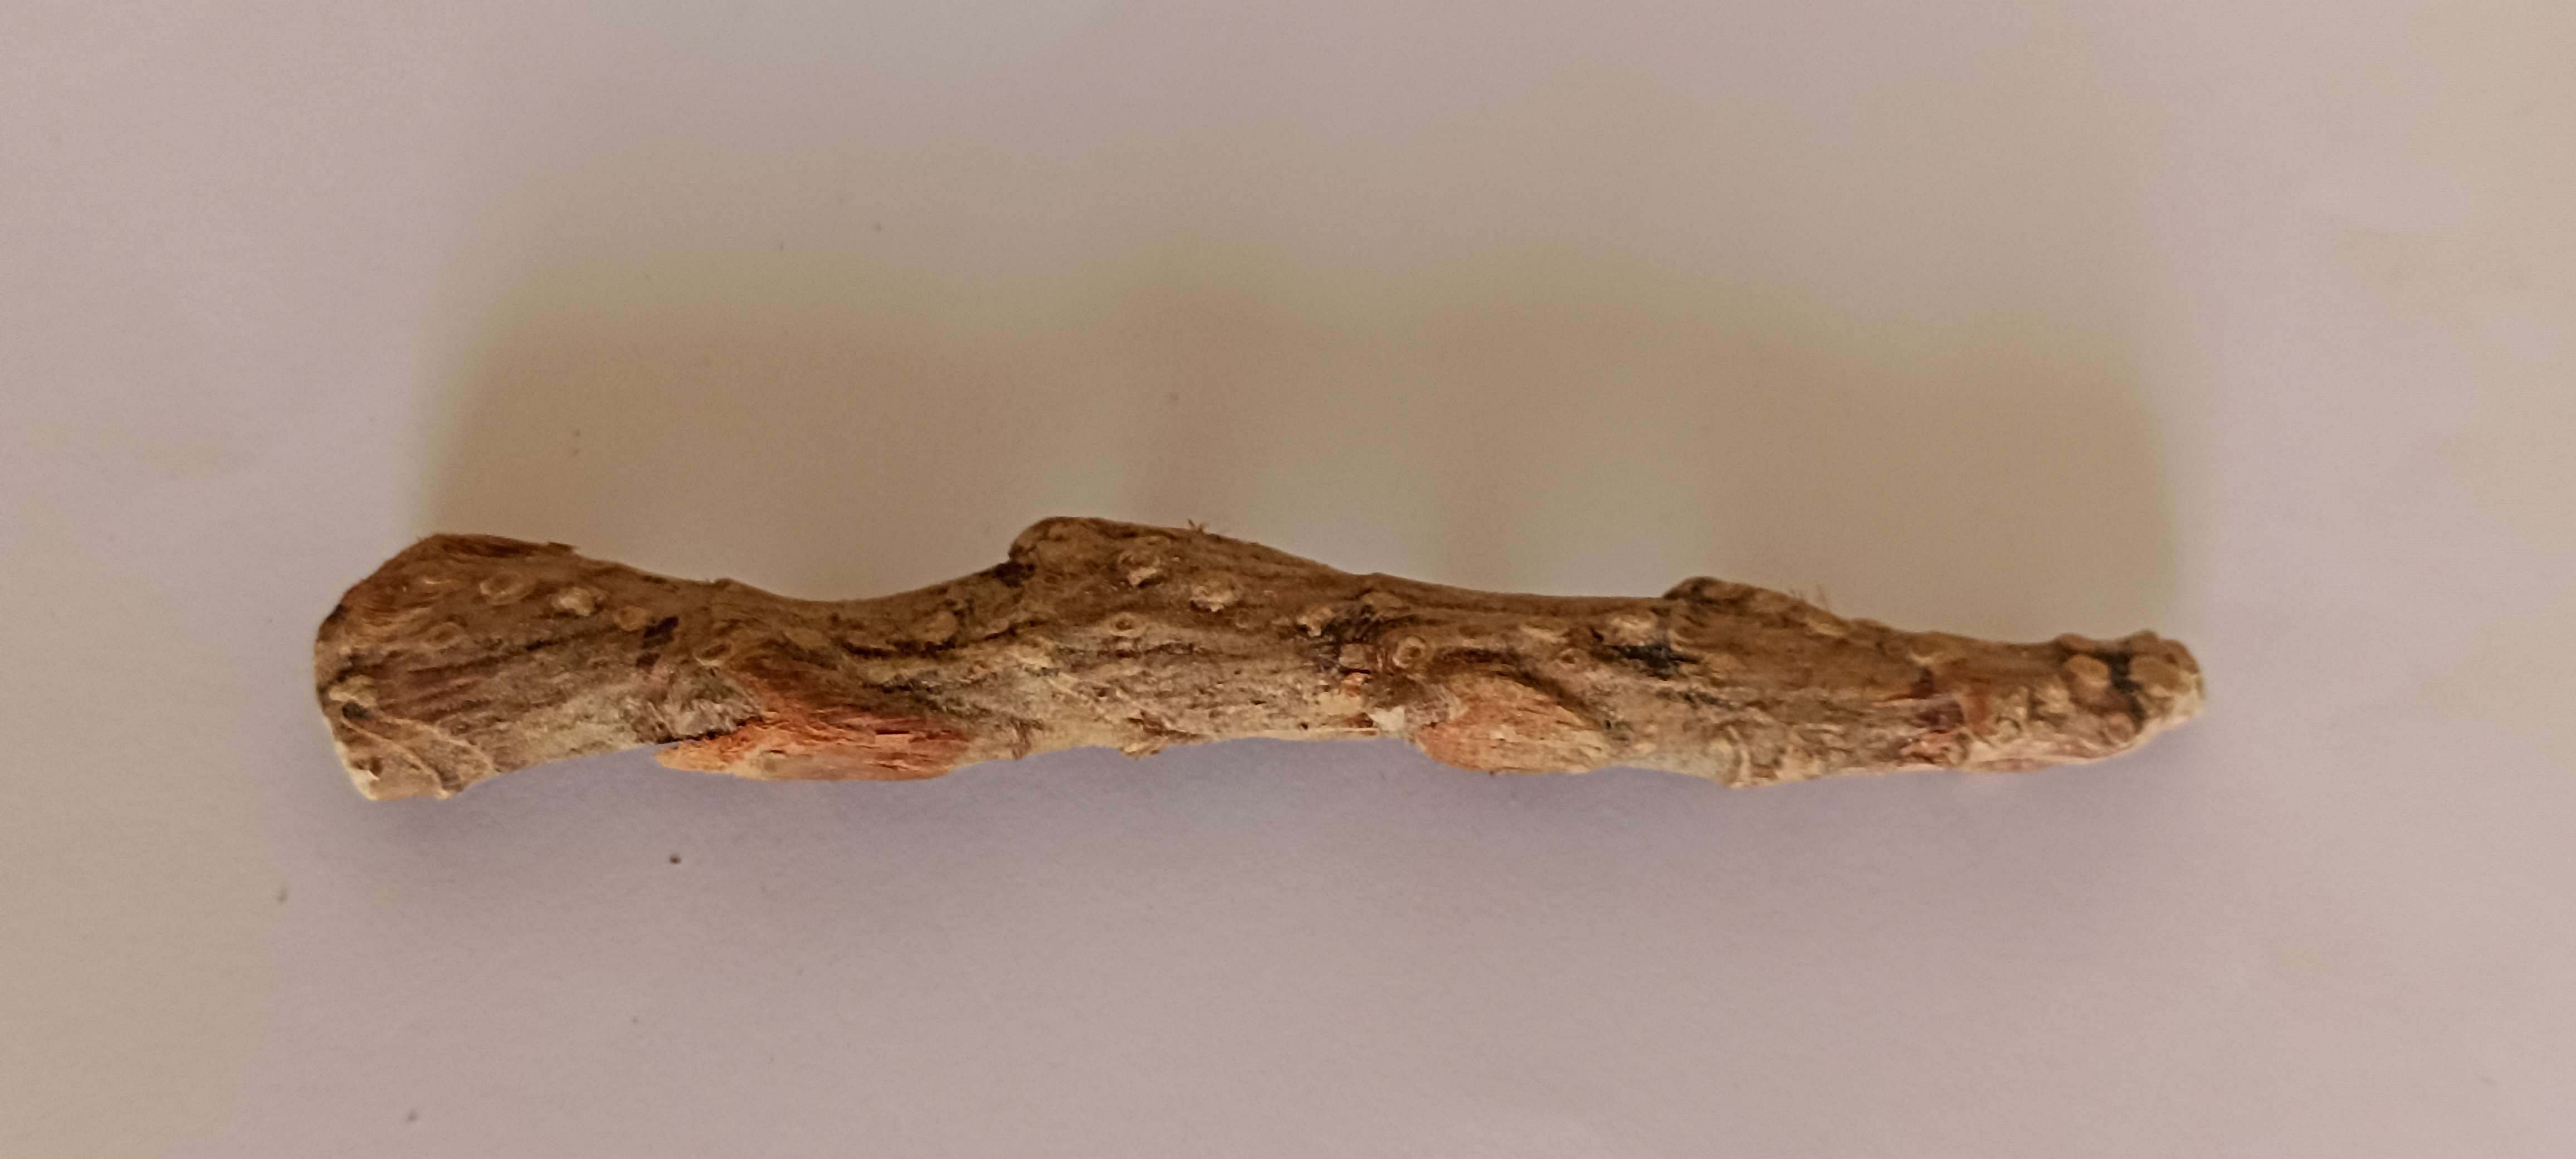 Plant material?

vekhand
